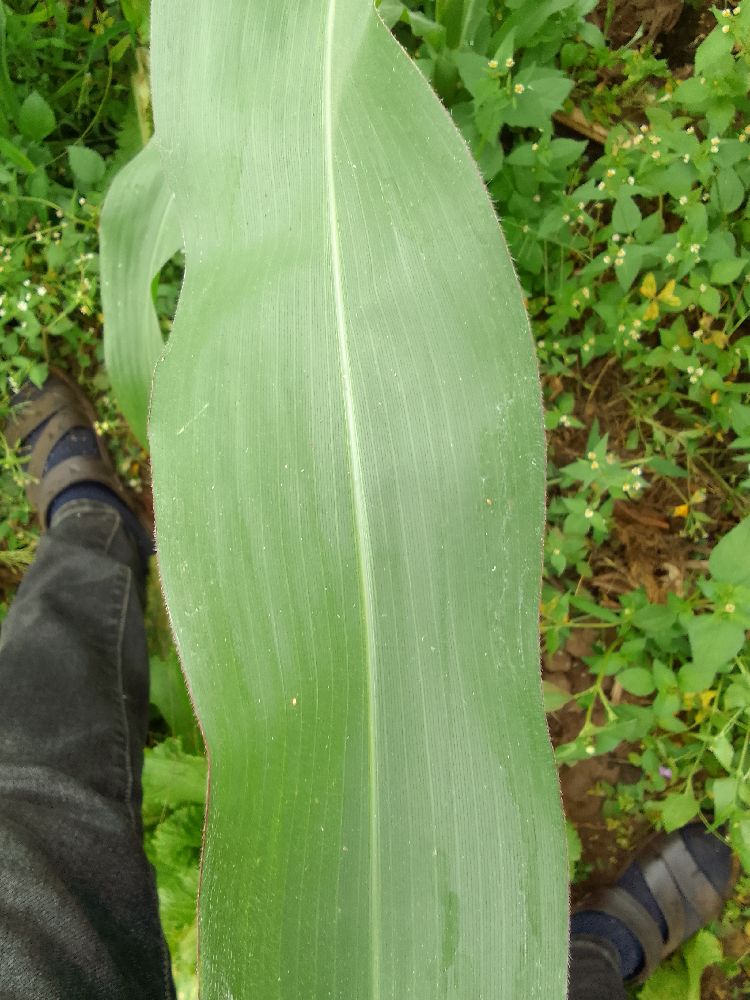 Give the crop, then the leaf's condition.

maize, healthy
